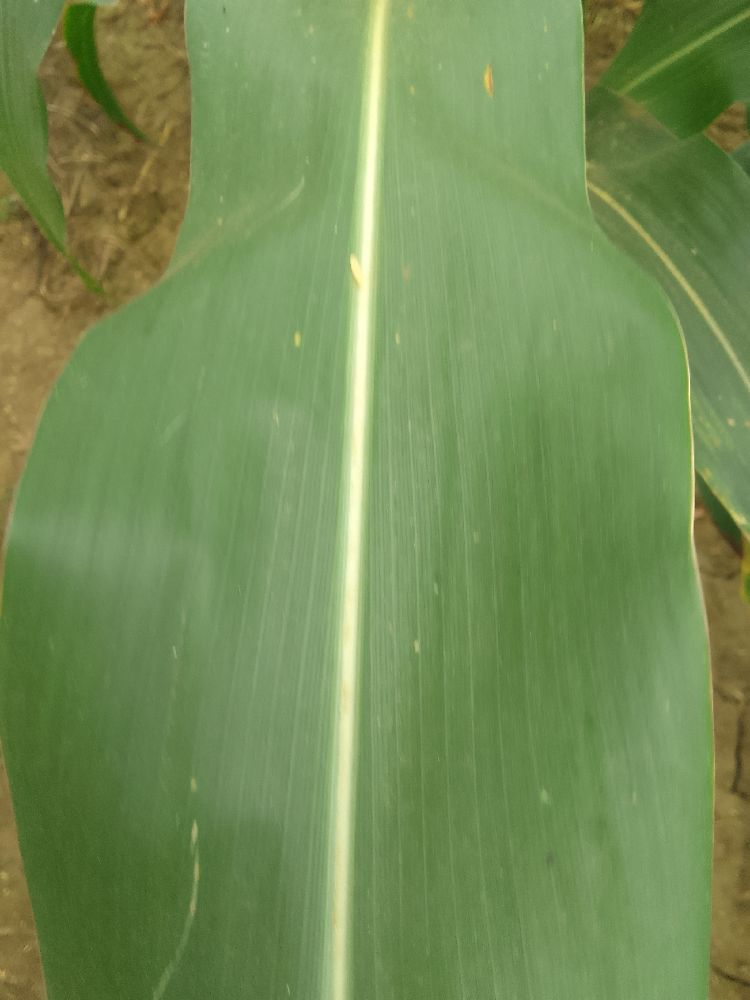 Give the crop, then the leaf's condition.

maize, healthy
